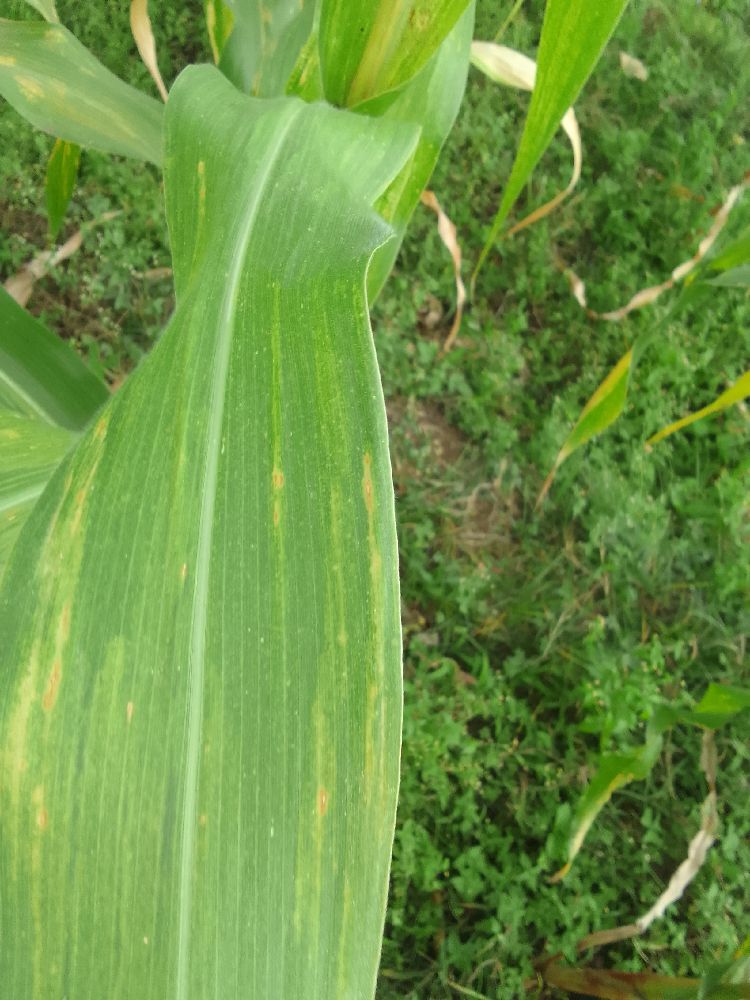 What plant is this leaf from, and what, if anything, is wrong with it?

maize, maize lethal necrosis
